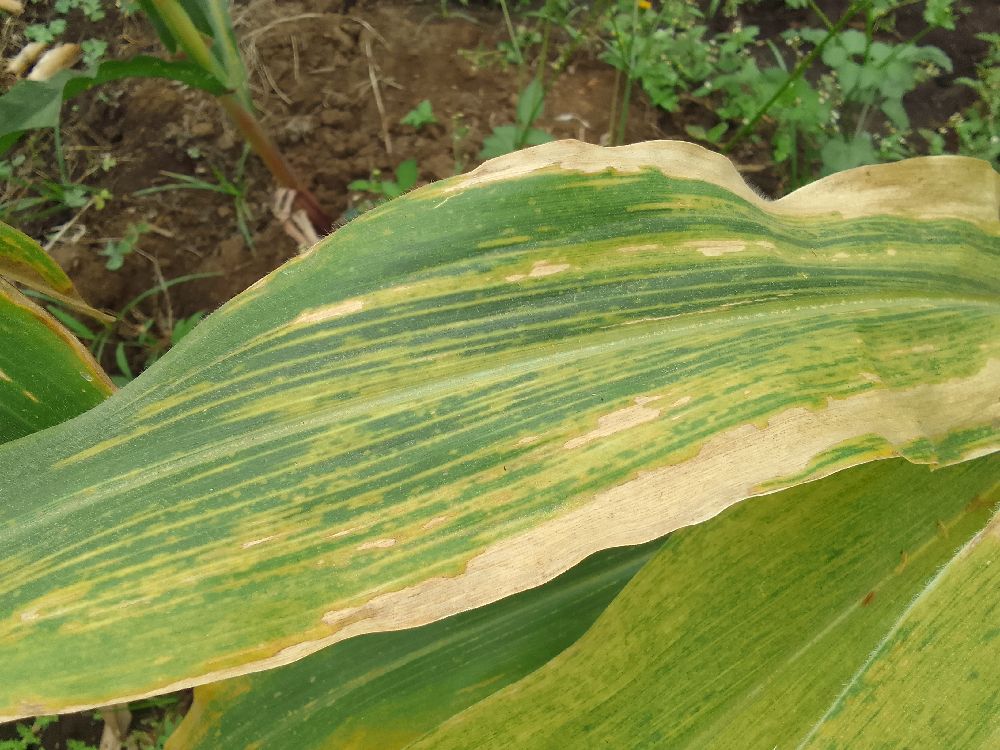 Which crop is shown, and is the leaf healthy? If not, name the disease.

maize, maize lethal necrosis
